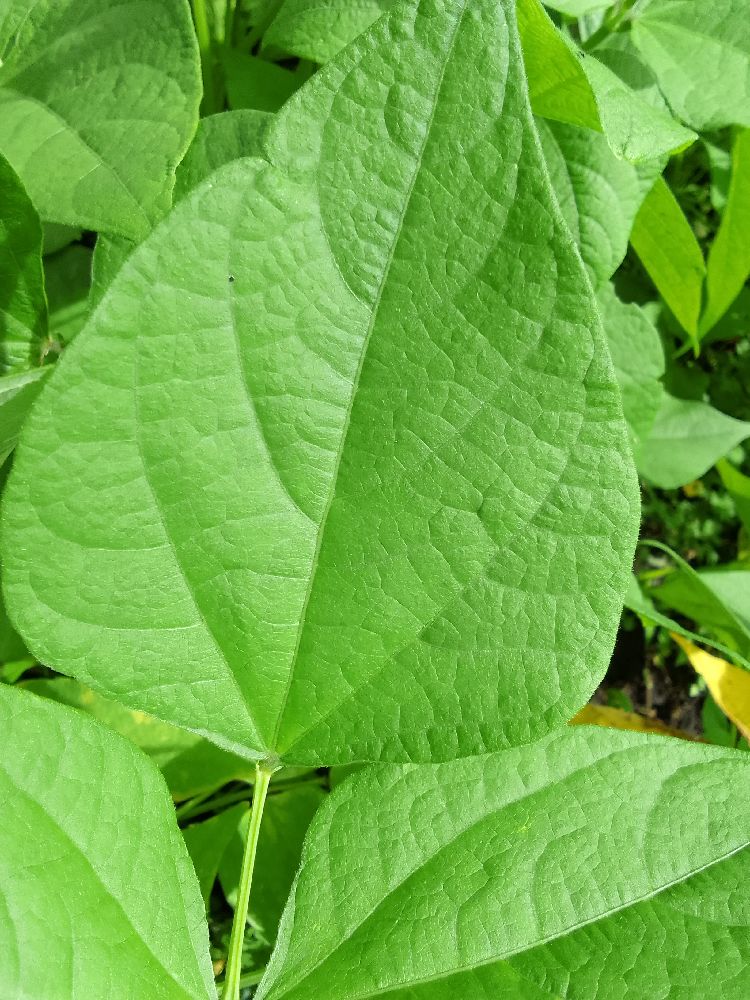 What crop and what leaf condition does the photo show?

common bean, healthy
